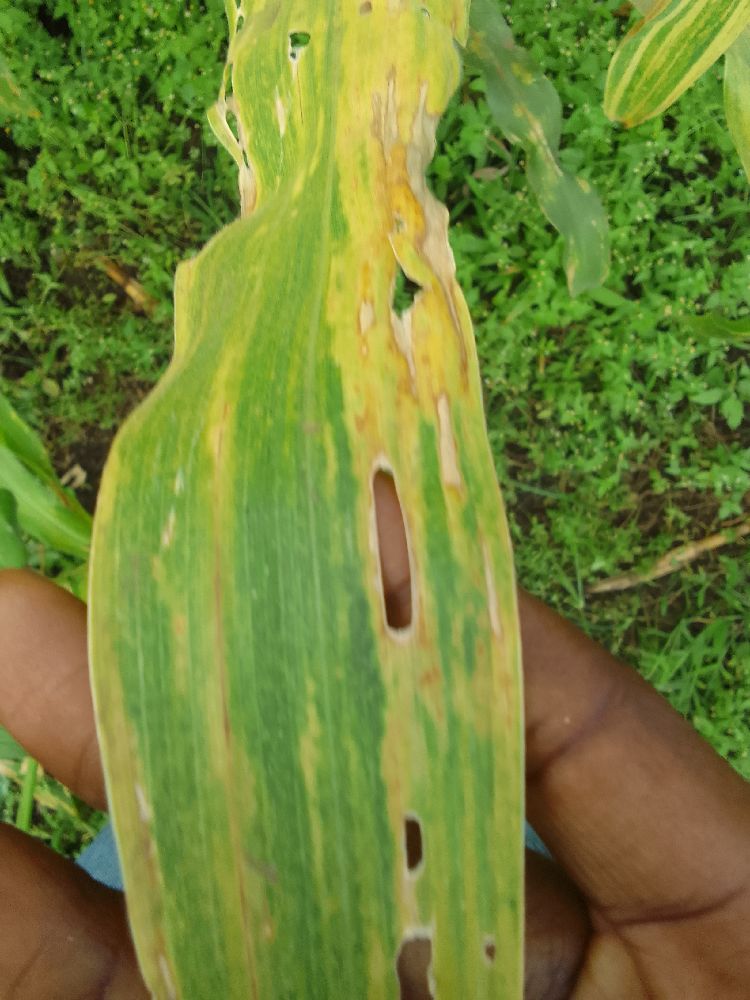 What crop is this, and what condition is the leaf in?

maize, maize lethal necrosis
